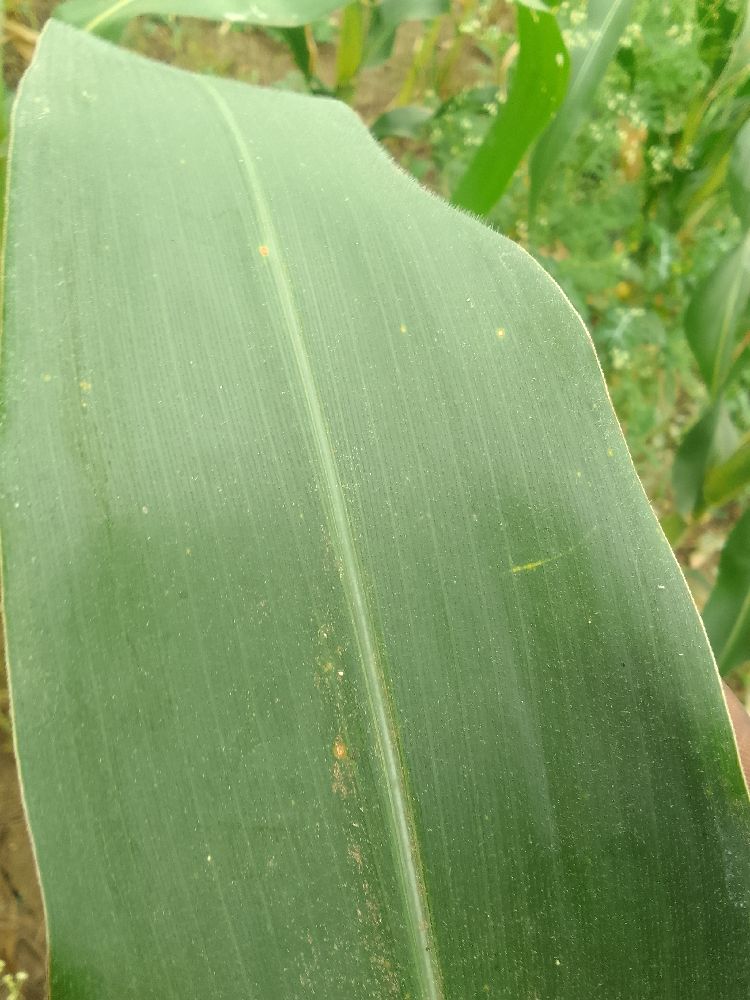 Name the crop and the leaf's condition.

maize, healthy
